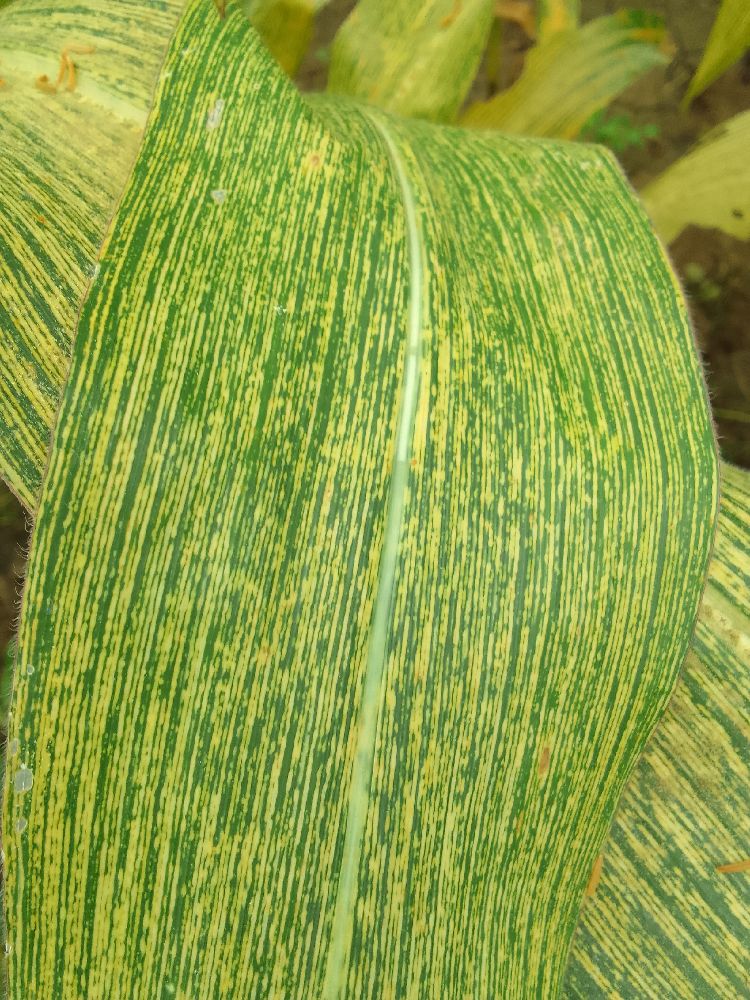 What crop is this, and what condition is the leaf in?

maize, maize streak virus
